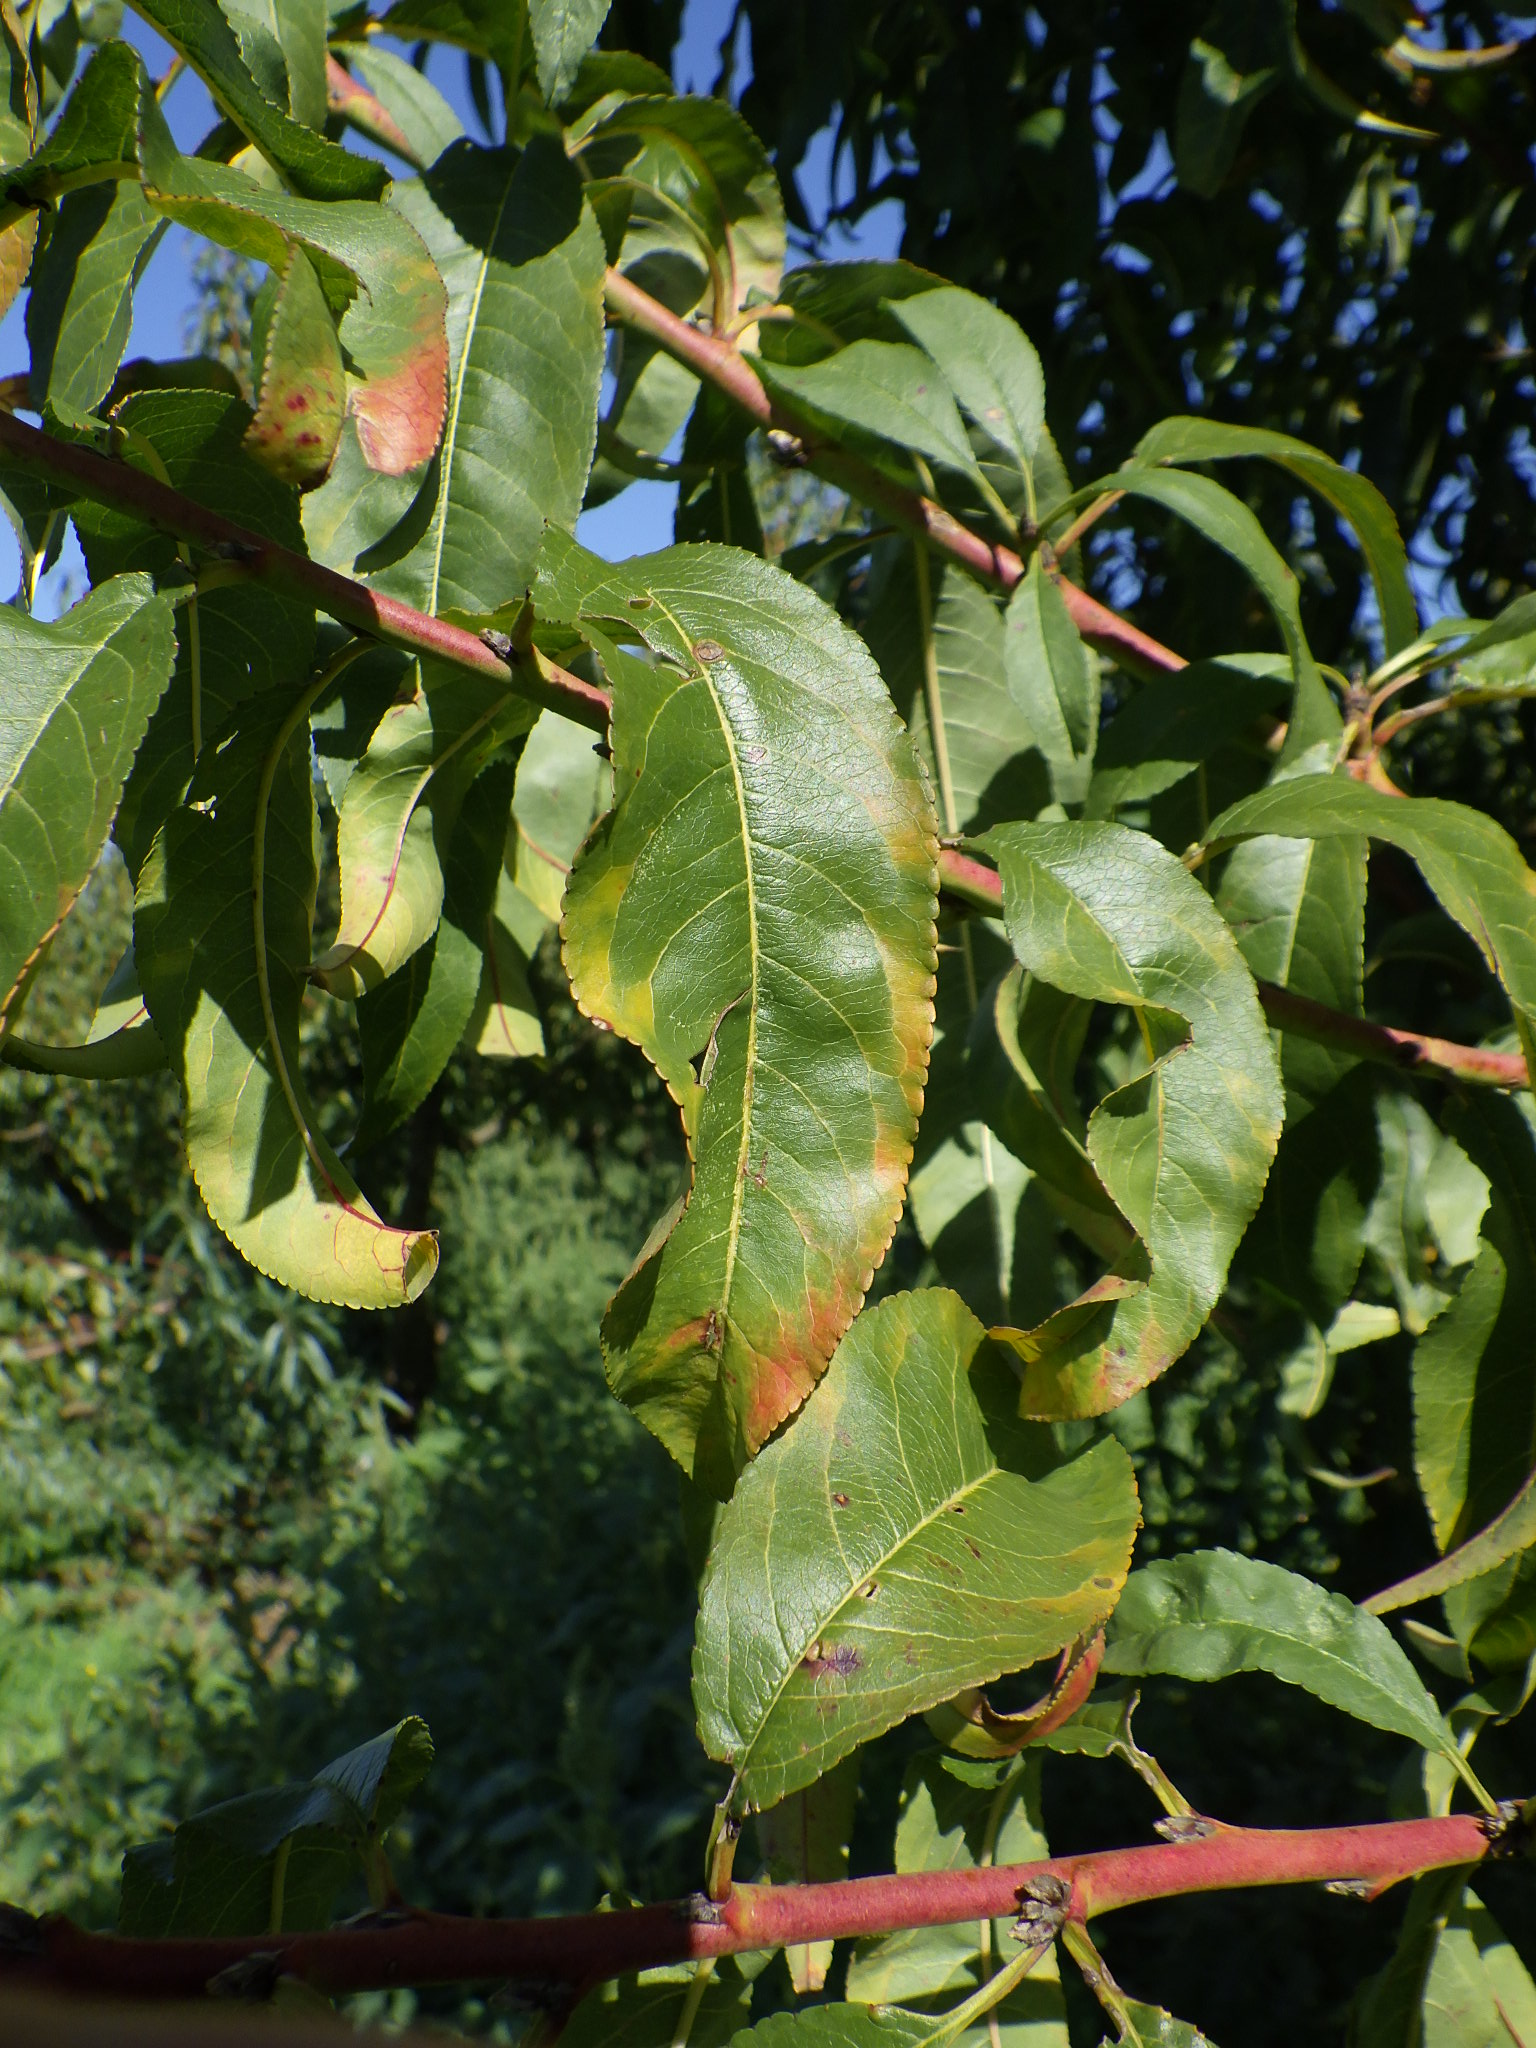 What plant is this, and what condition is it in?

peach, shot hole disease
